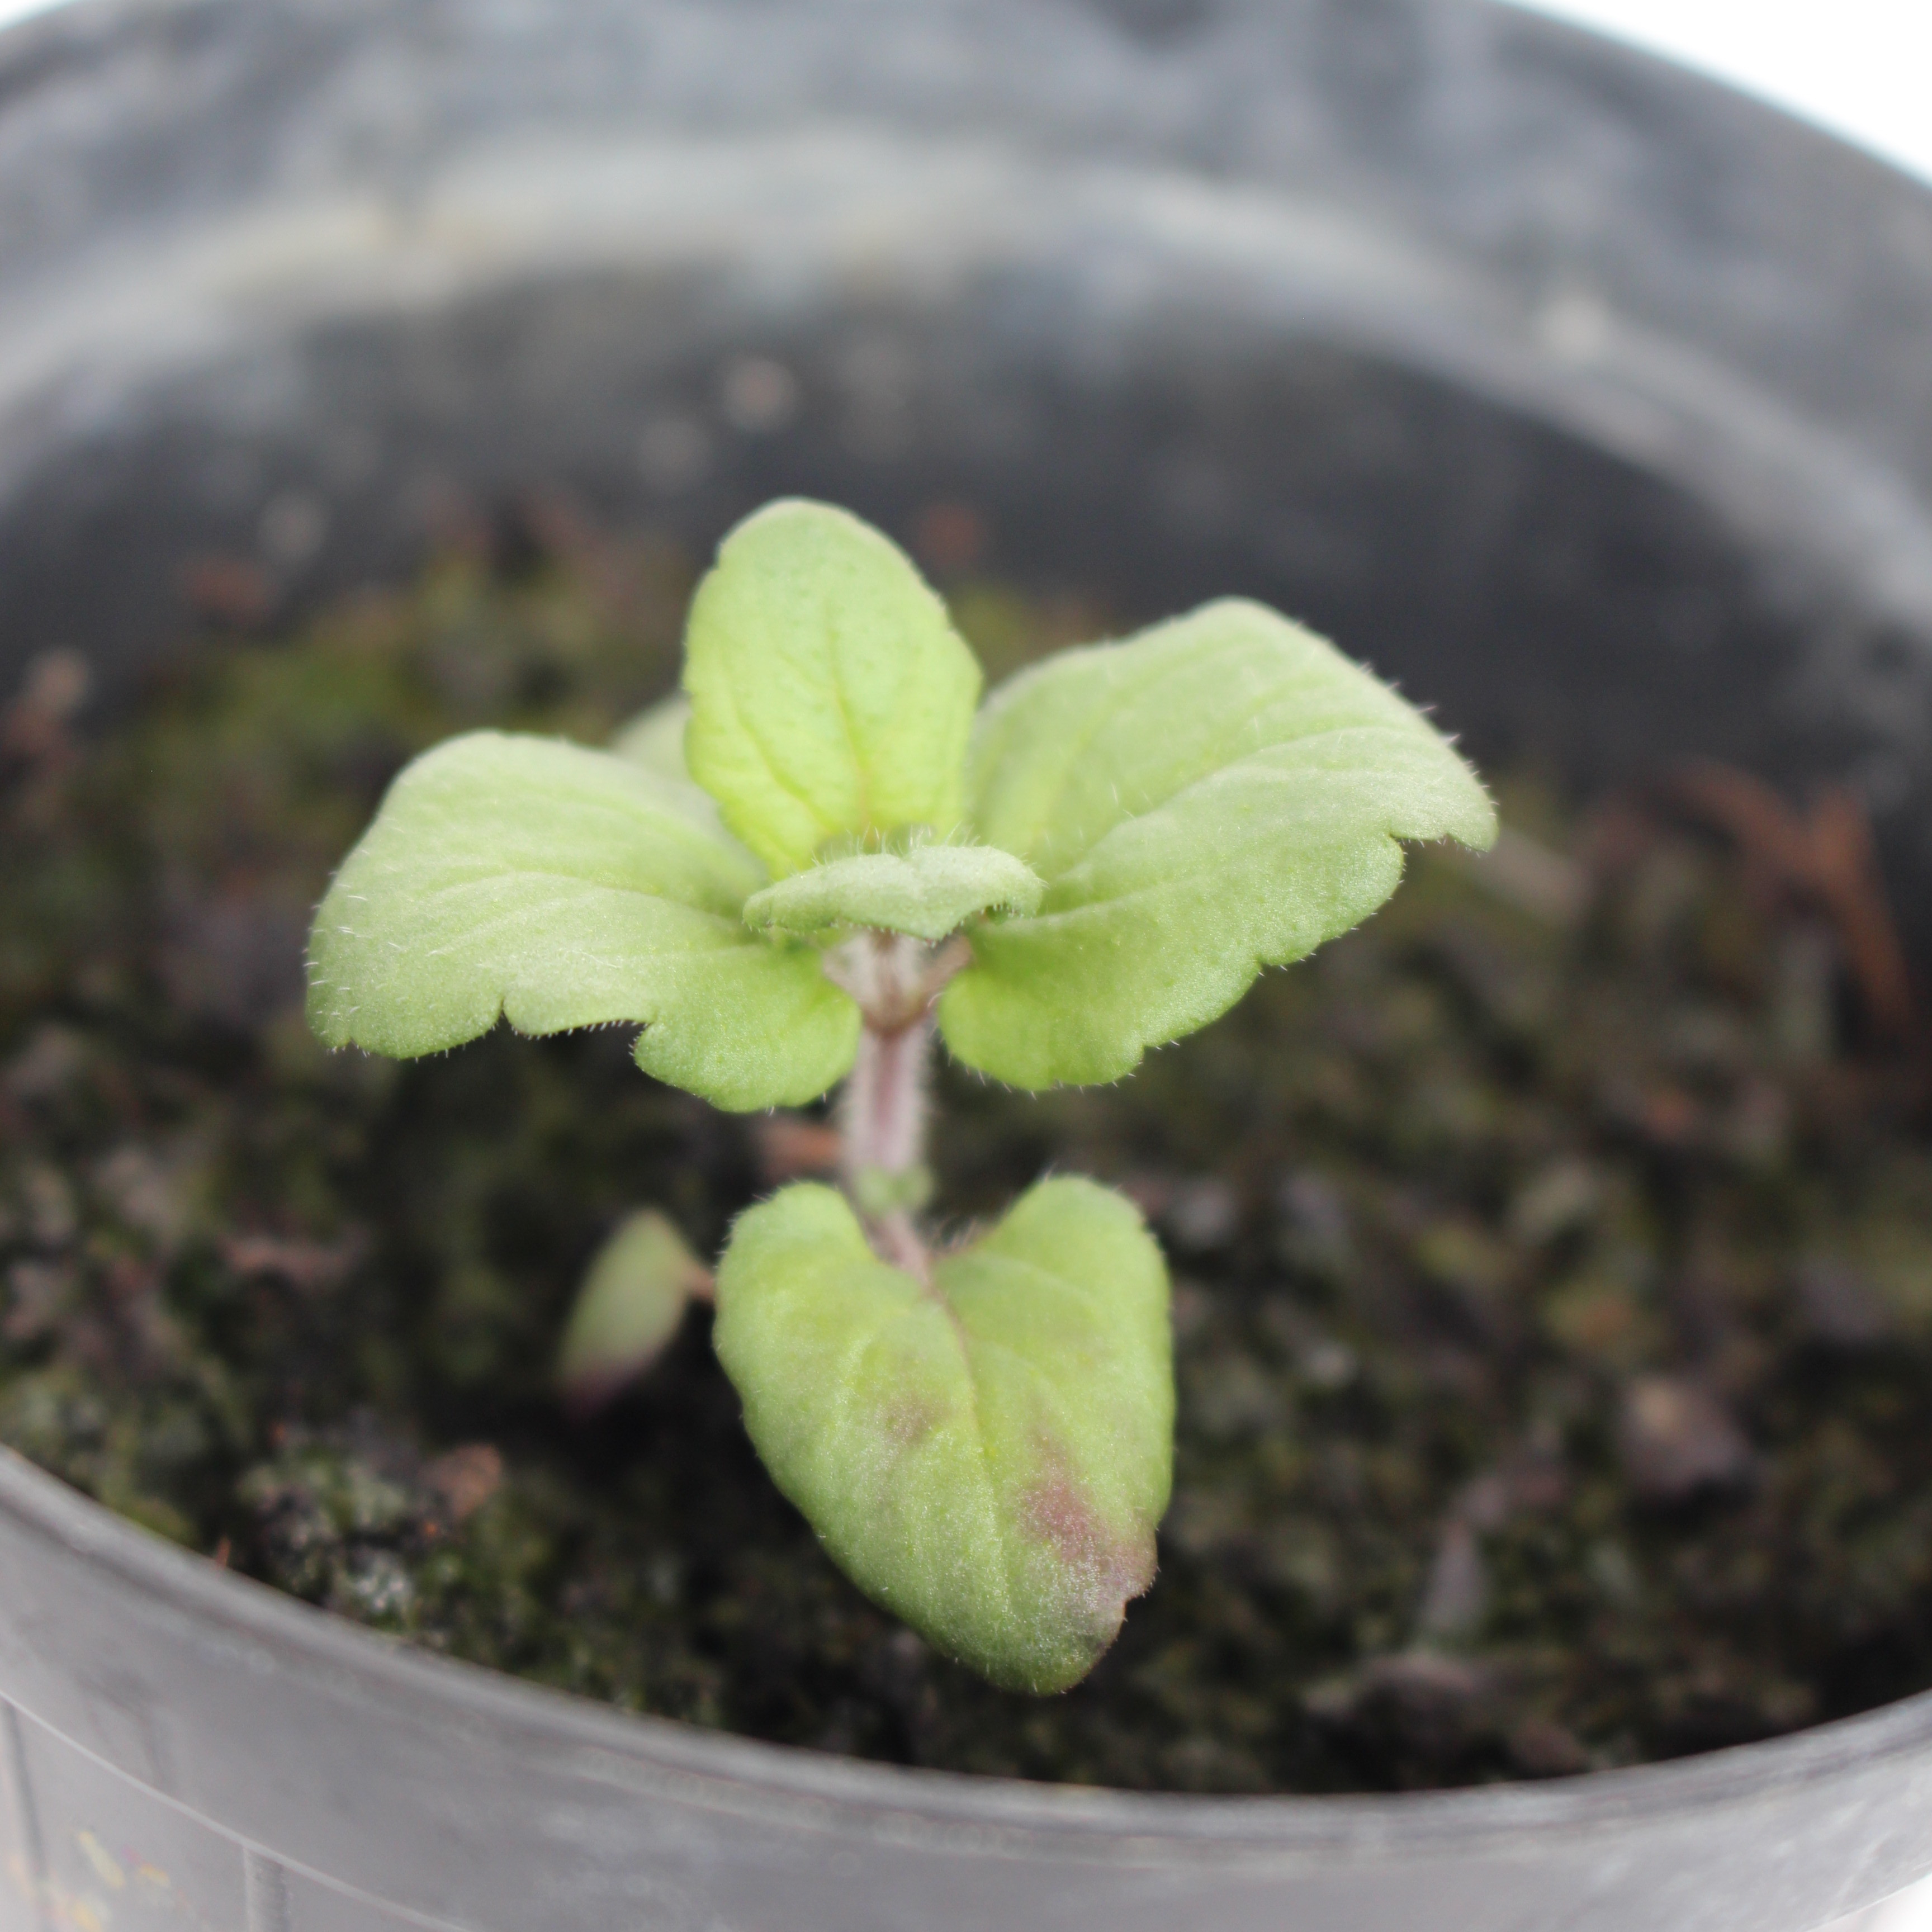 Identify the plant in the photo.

Veronica persica
